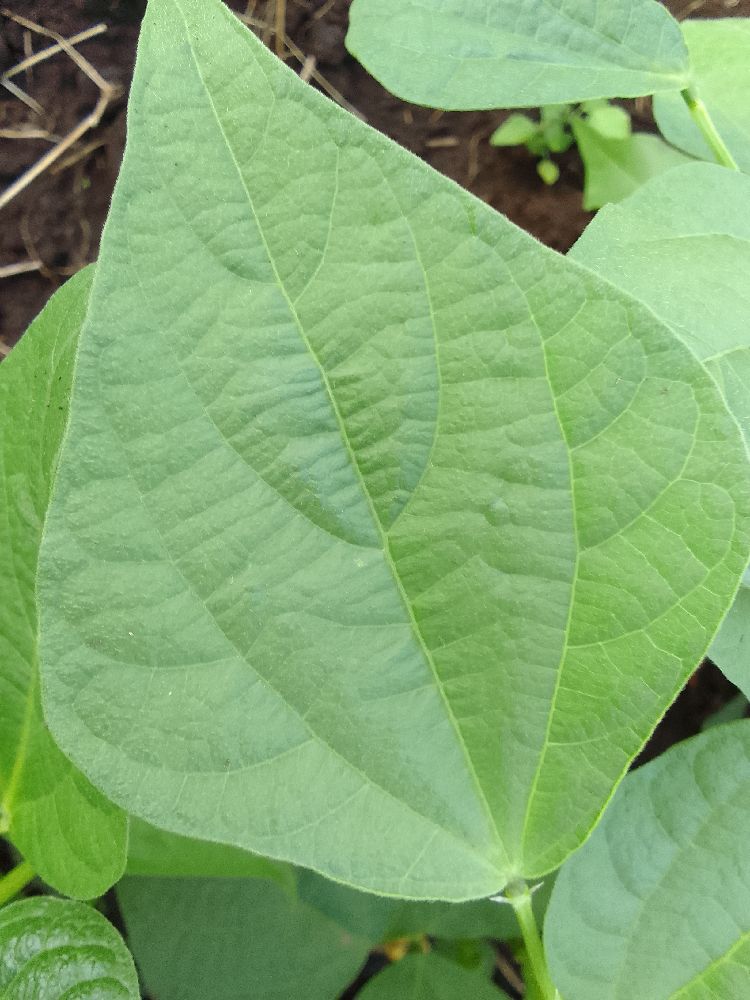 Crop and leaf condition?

common bean, healthy
